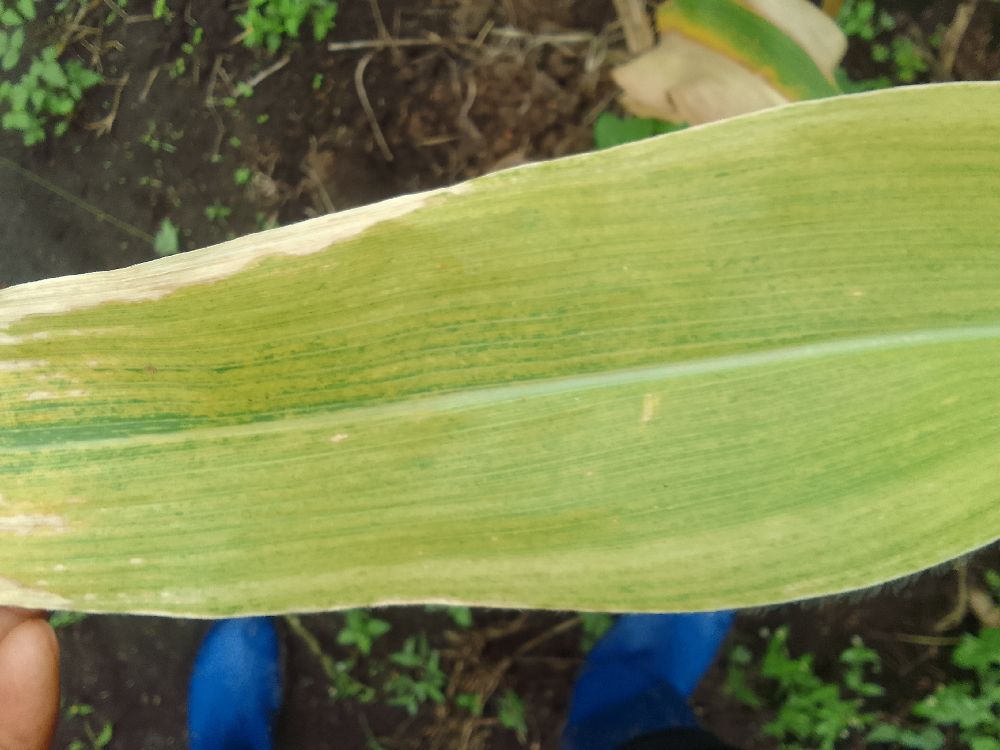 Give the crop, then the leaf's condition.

maize, maize lethal necrosis
